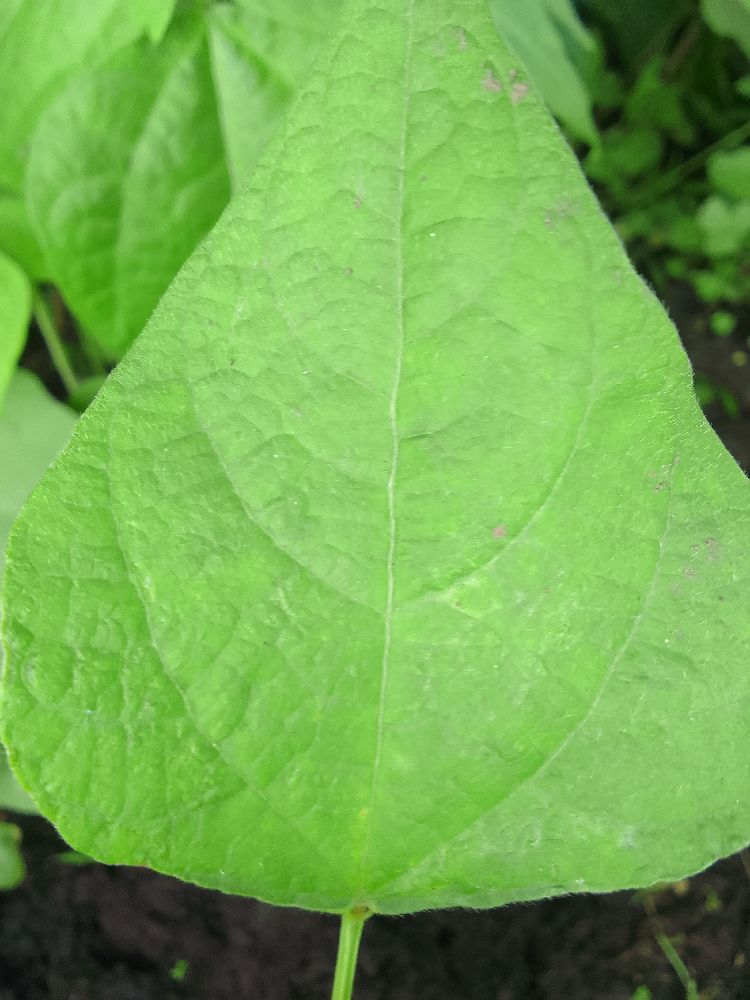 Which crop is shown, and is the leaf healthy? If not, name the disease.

common bean, healthy
